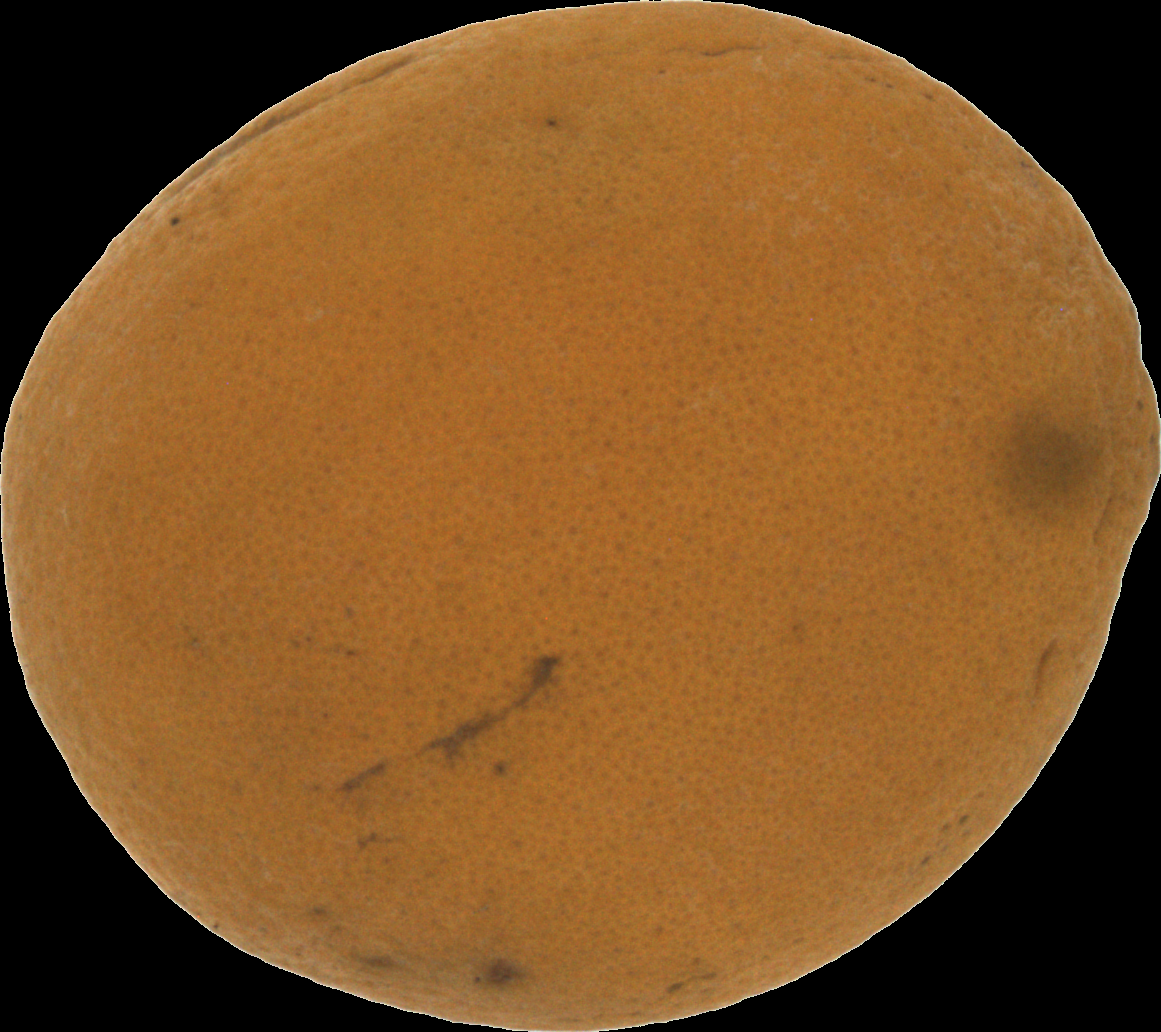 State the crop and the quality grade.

orange, bad
